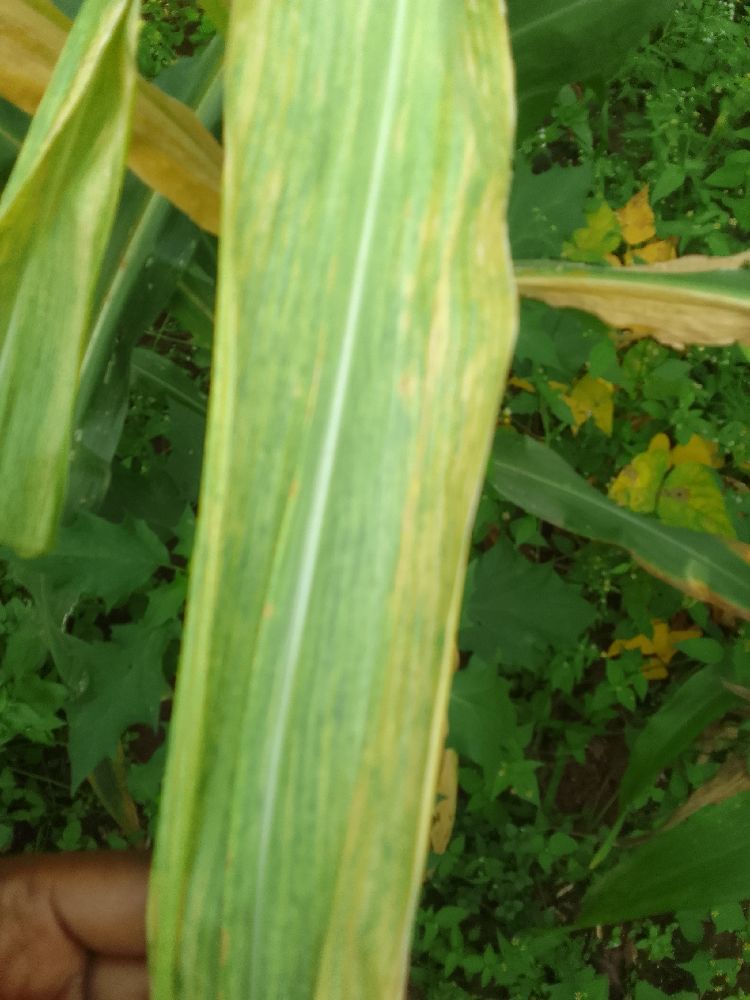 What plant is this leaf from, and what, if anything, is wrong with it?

maize, maize lethal necrosis
